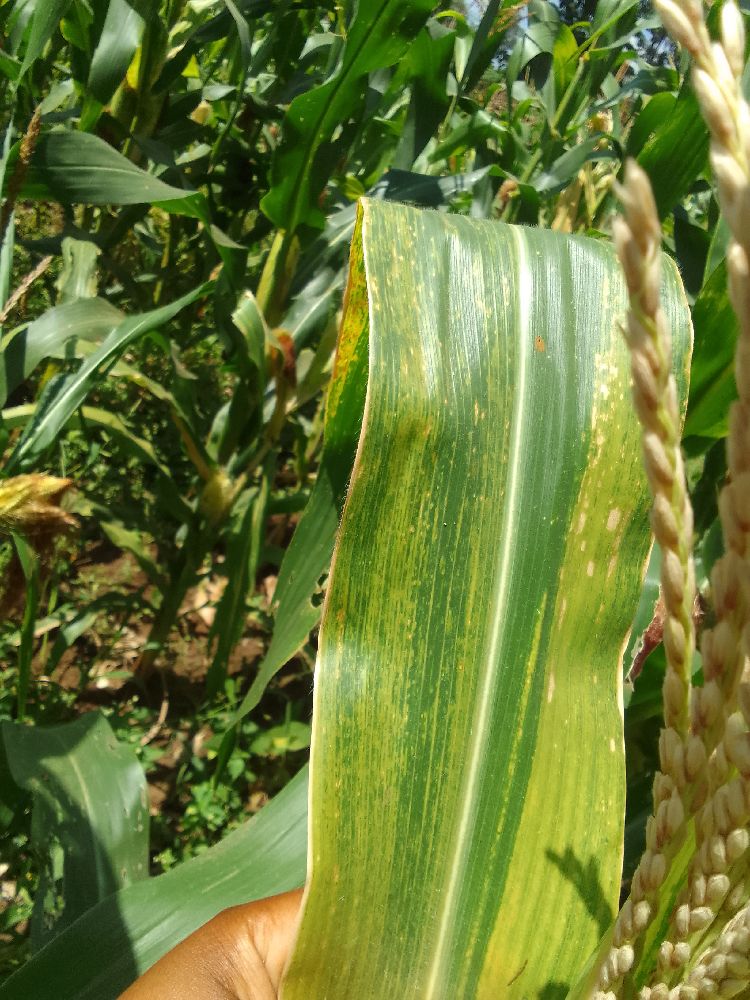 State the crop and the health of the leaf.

maize, maize lethal necrosis
